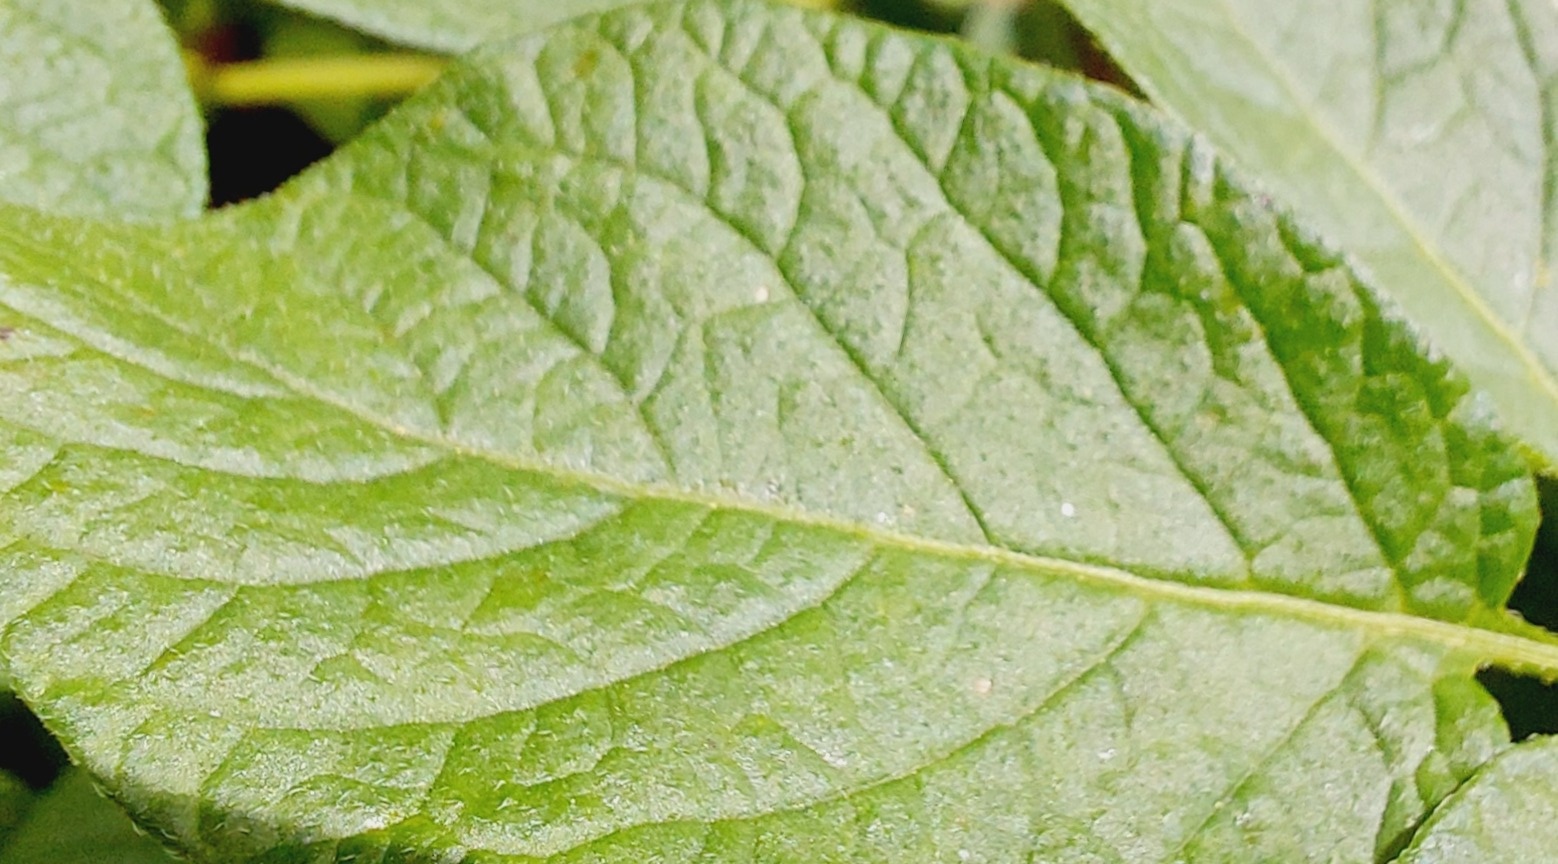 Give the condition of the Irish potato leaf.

healthy
